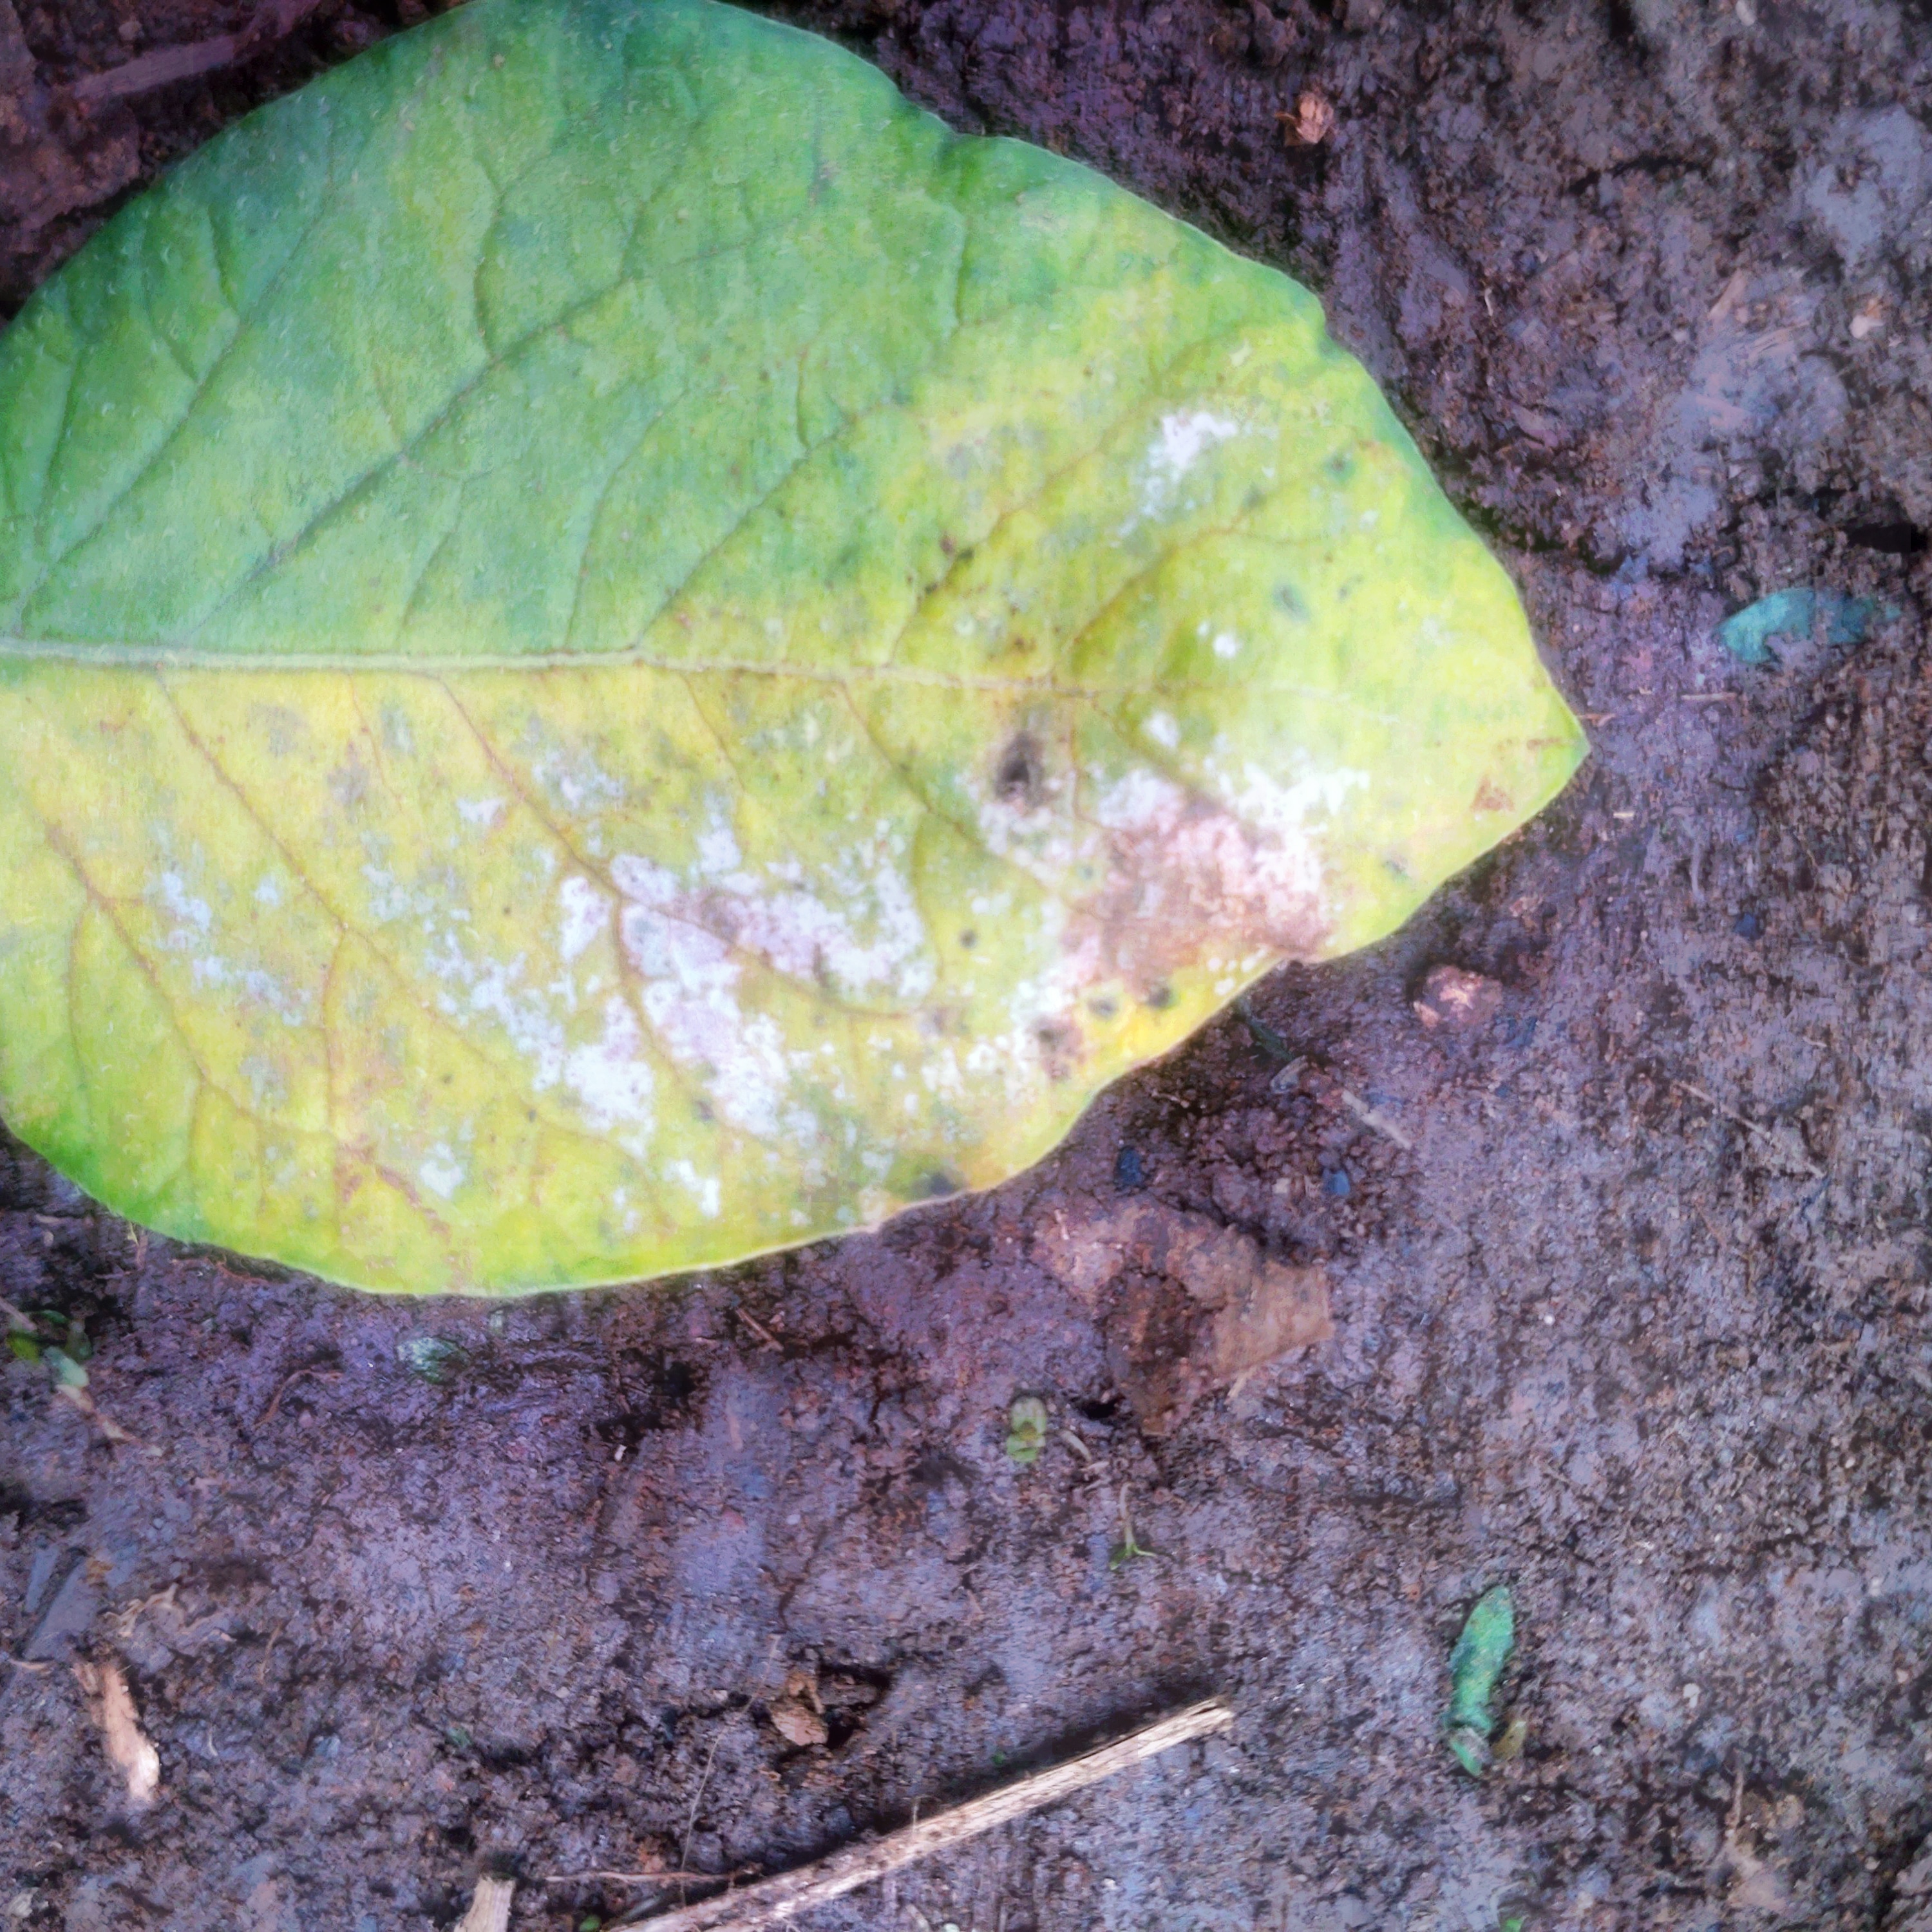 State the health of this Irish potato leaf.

late blight
